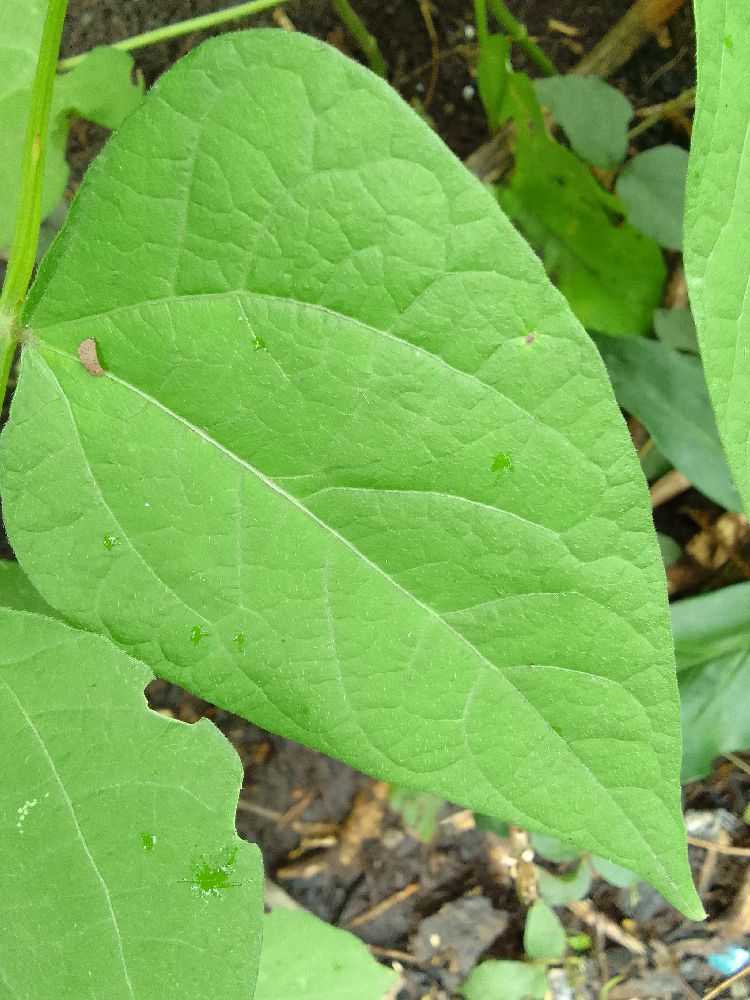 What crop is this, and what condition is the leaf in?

common bean, healthy
